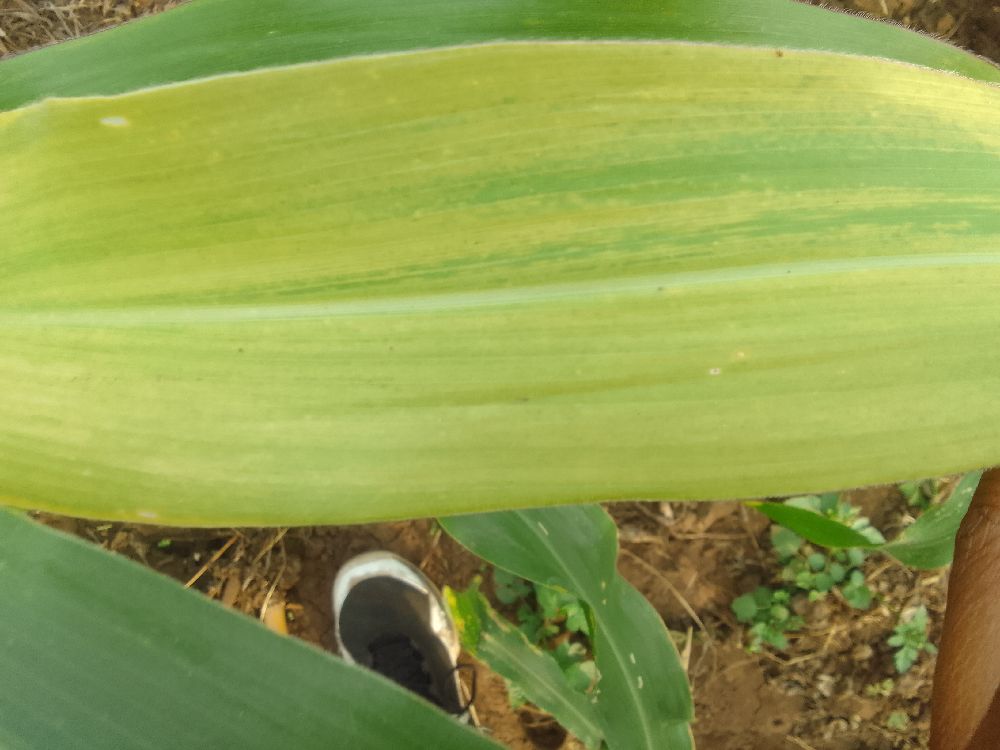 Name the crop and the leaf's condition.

maize, maize lethal necrosis
